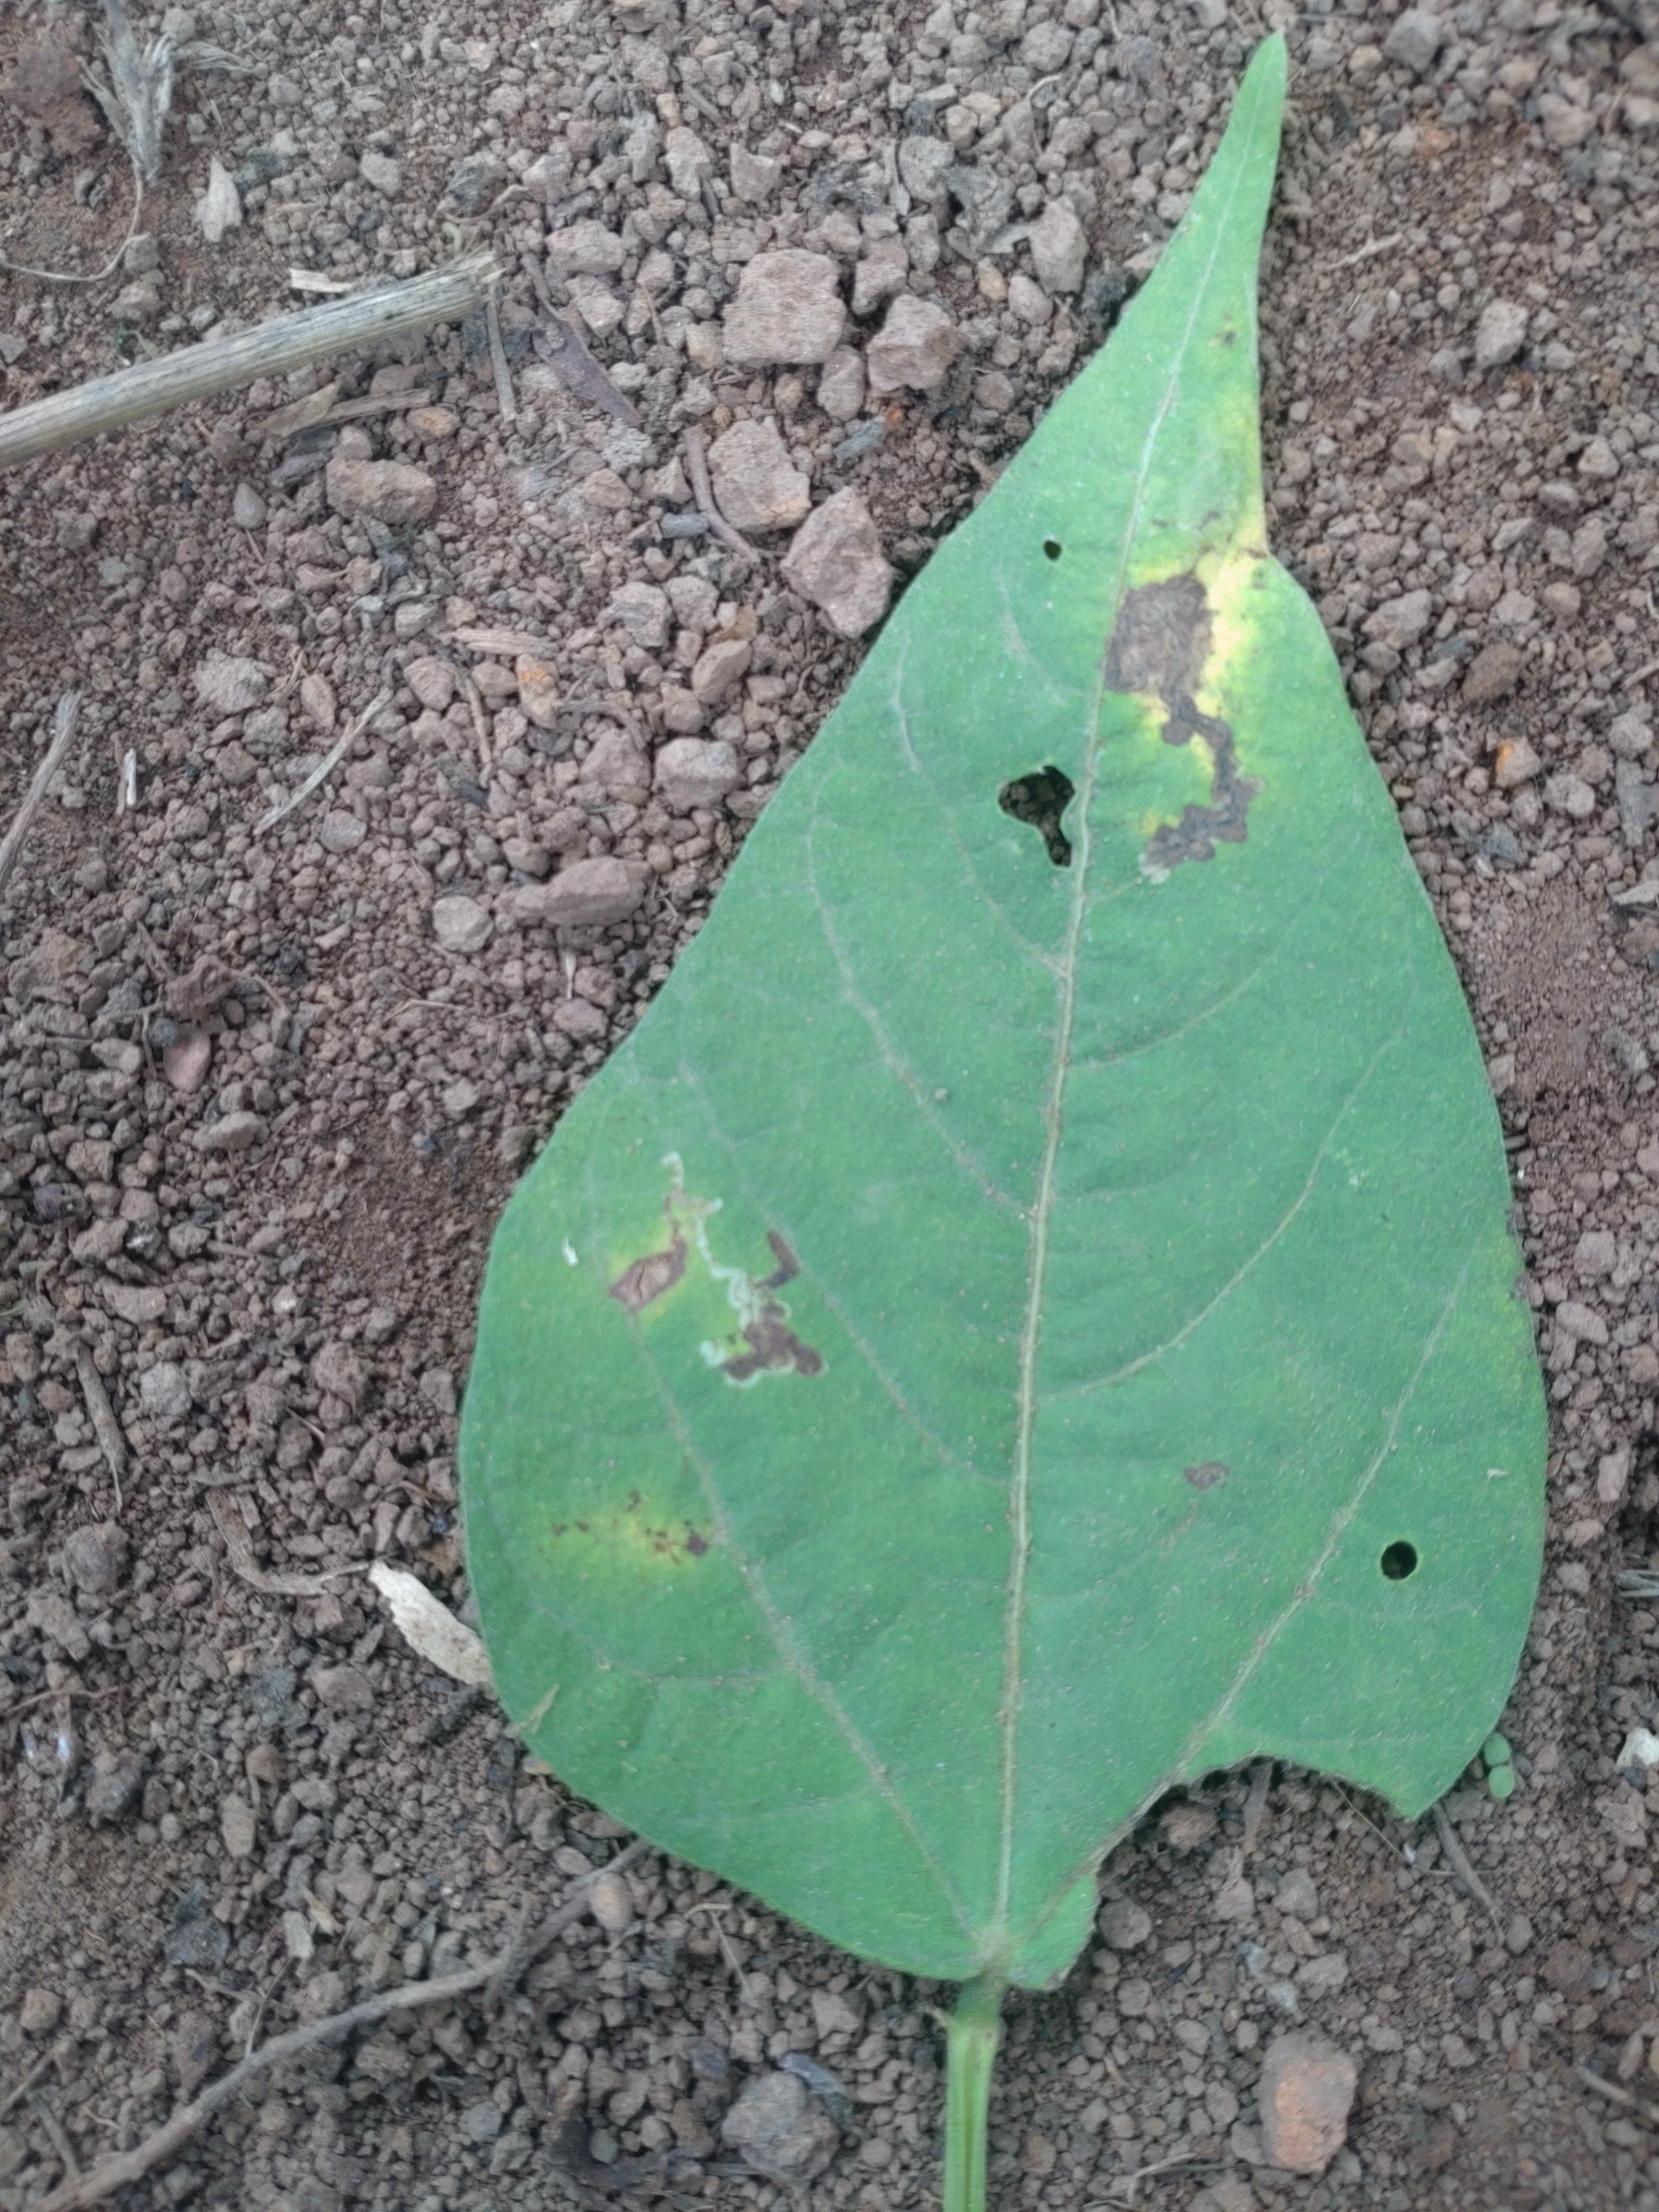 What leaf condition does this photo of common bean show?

rust
